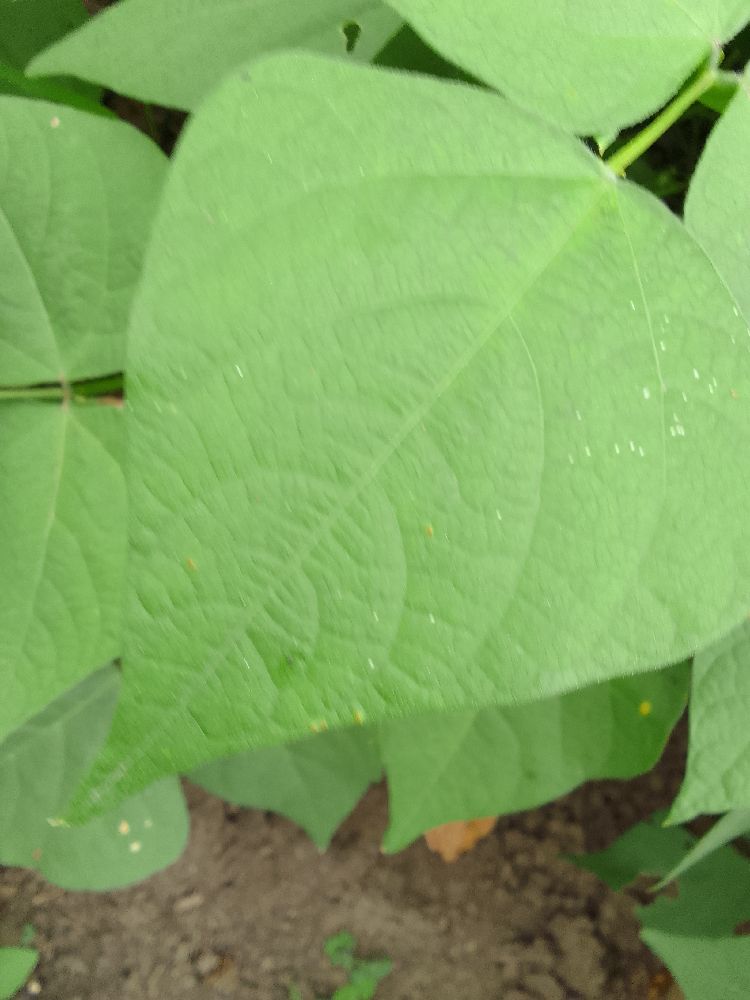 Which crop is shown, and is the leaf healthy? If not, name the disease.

common bean, healthy
